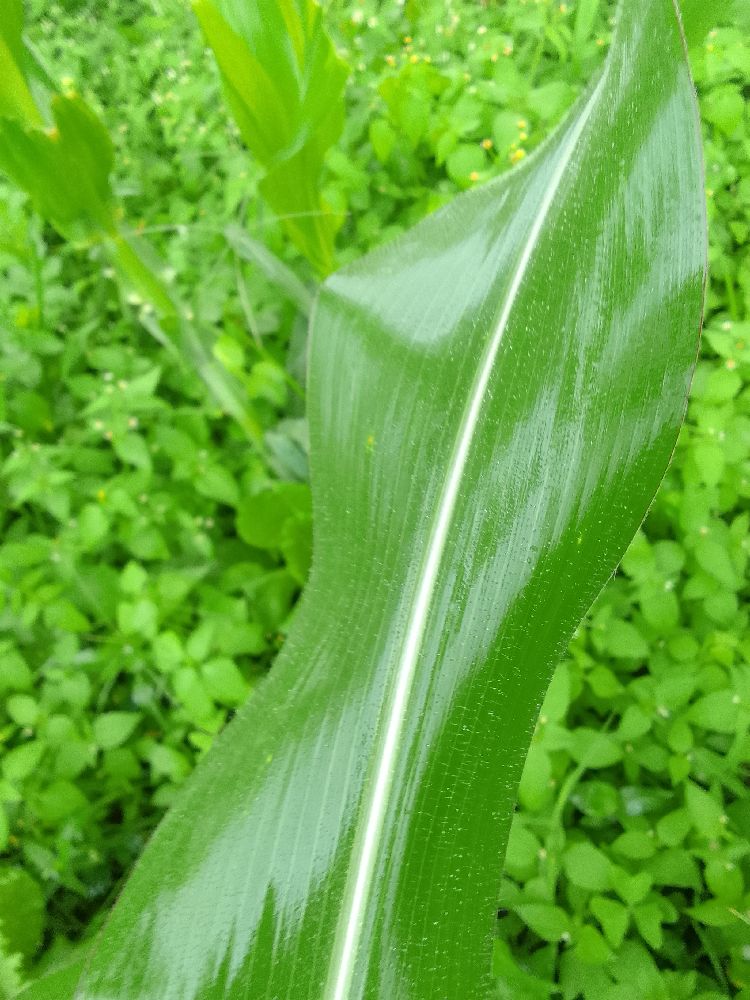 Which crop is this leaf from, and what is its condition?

maize, healthy
